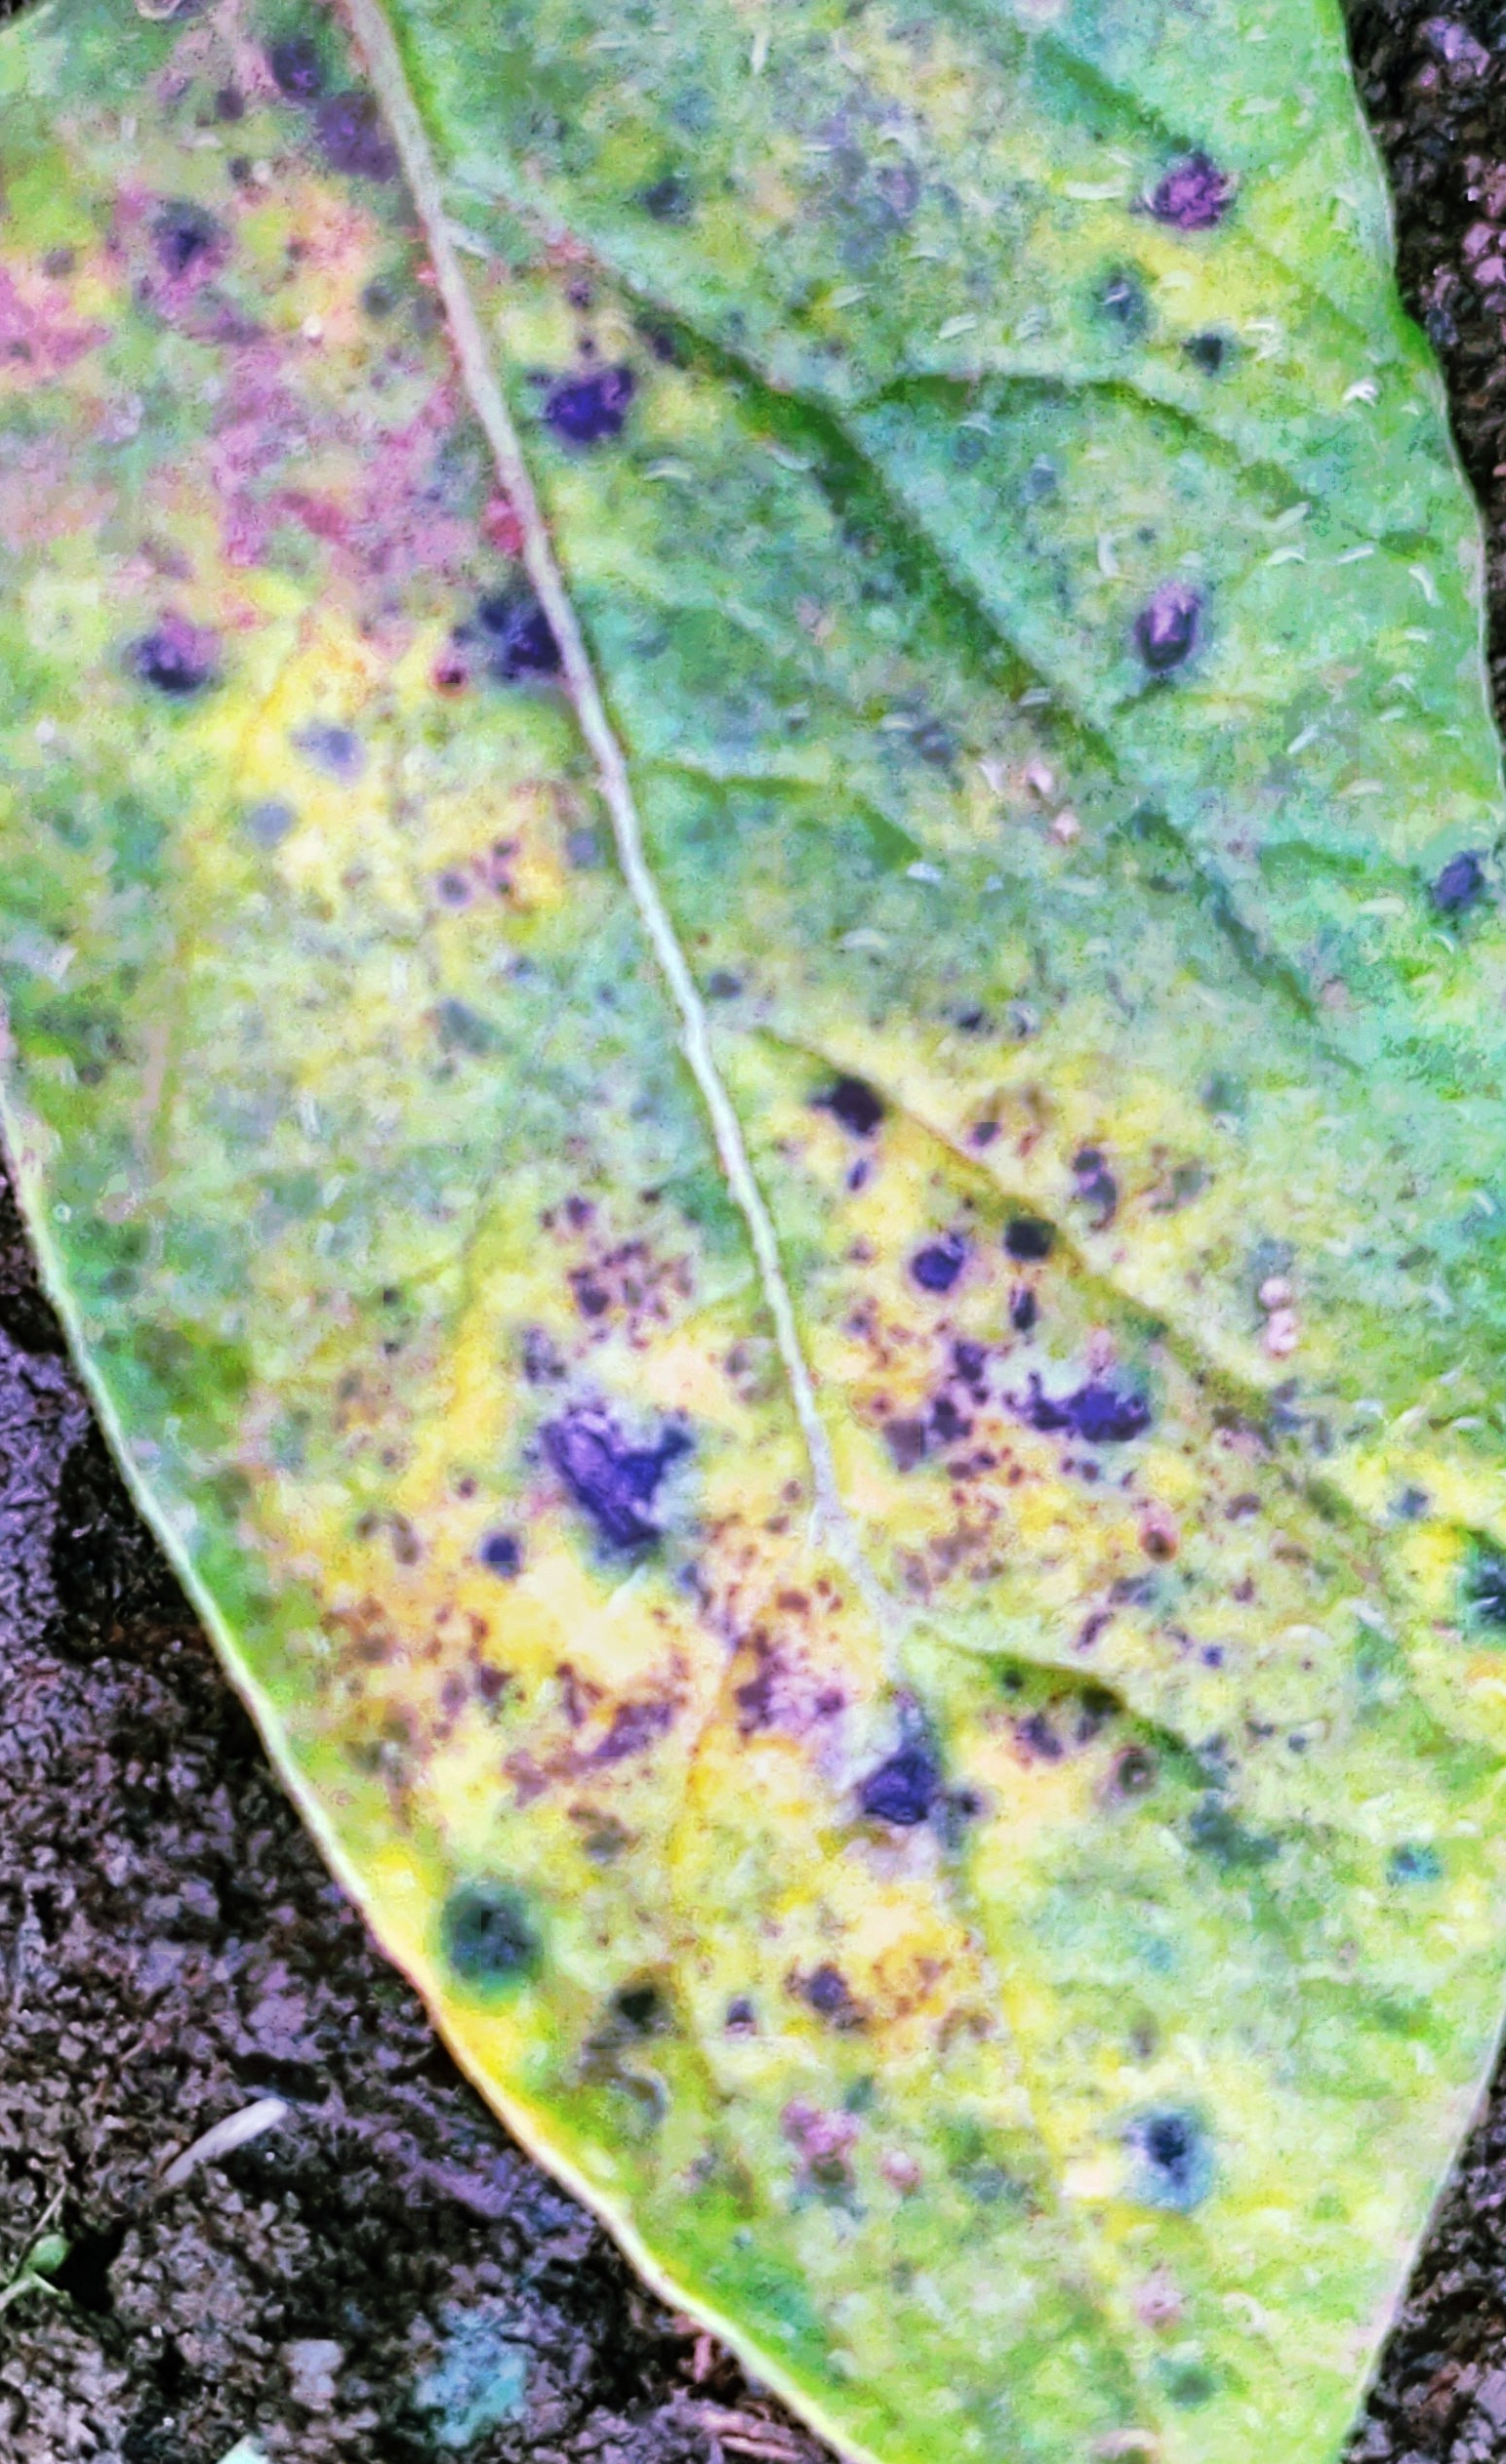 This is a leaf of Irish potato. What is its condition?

late blight
